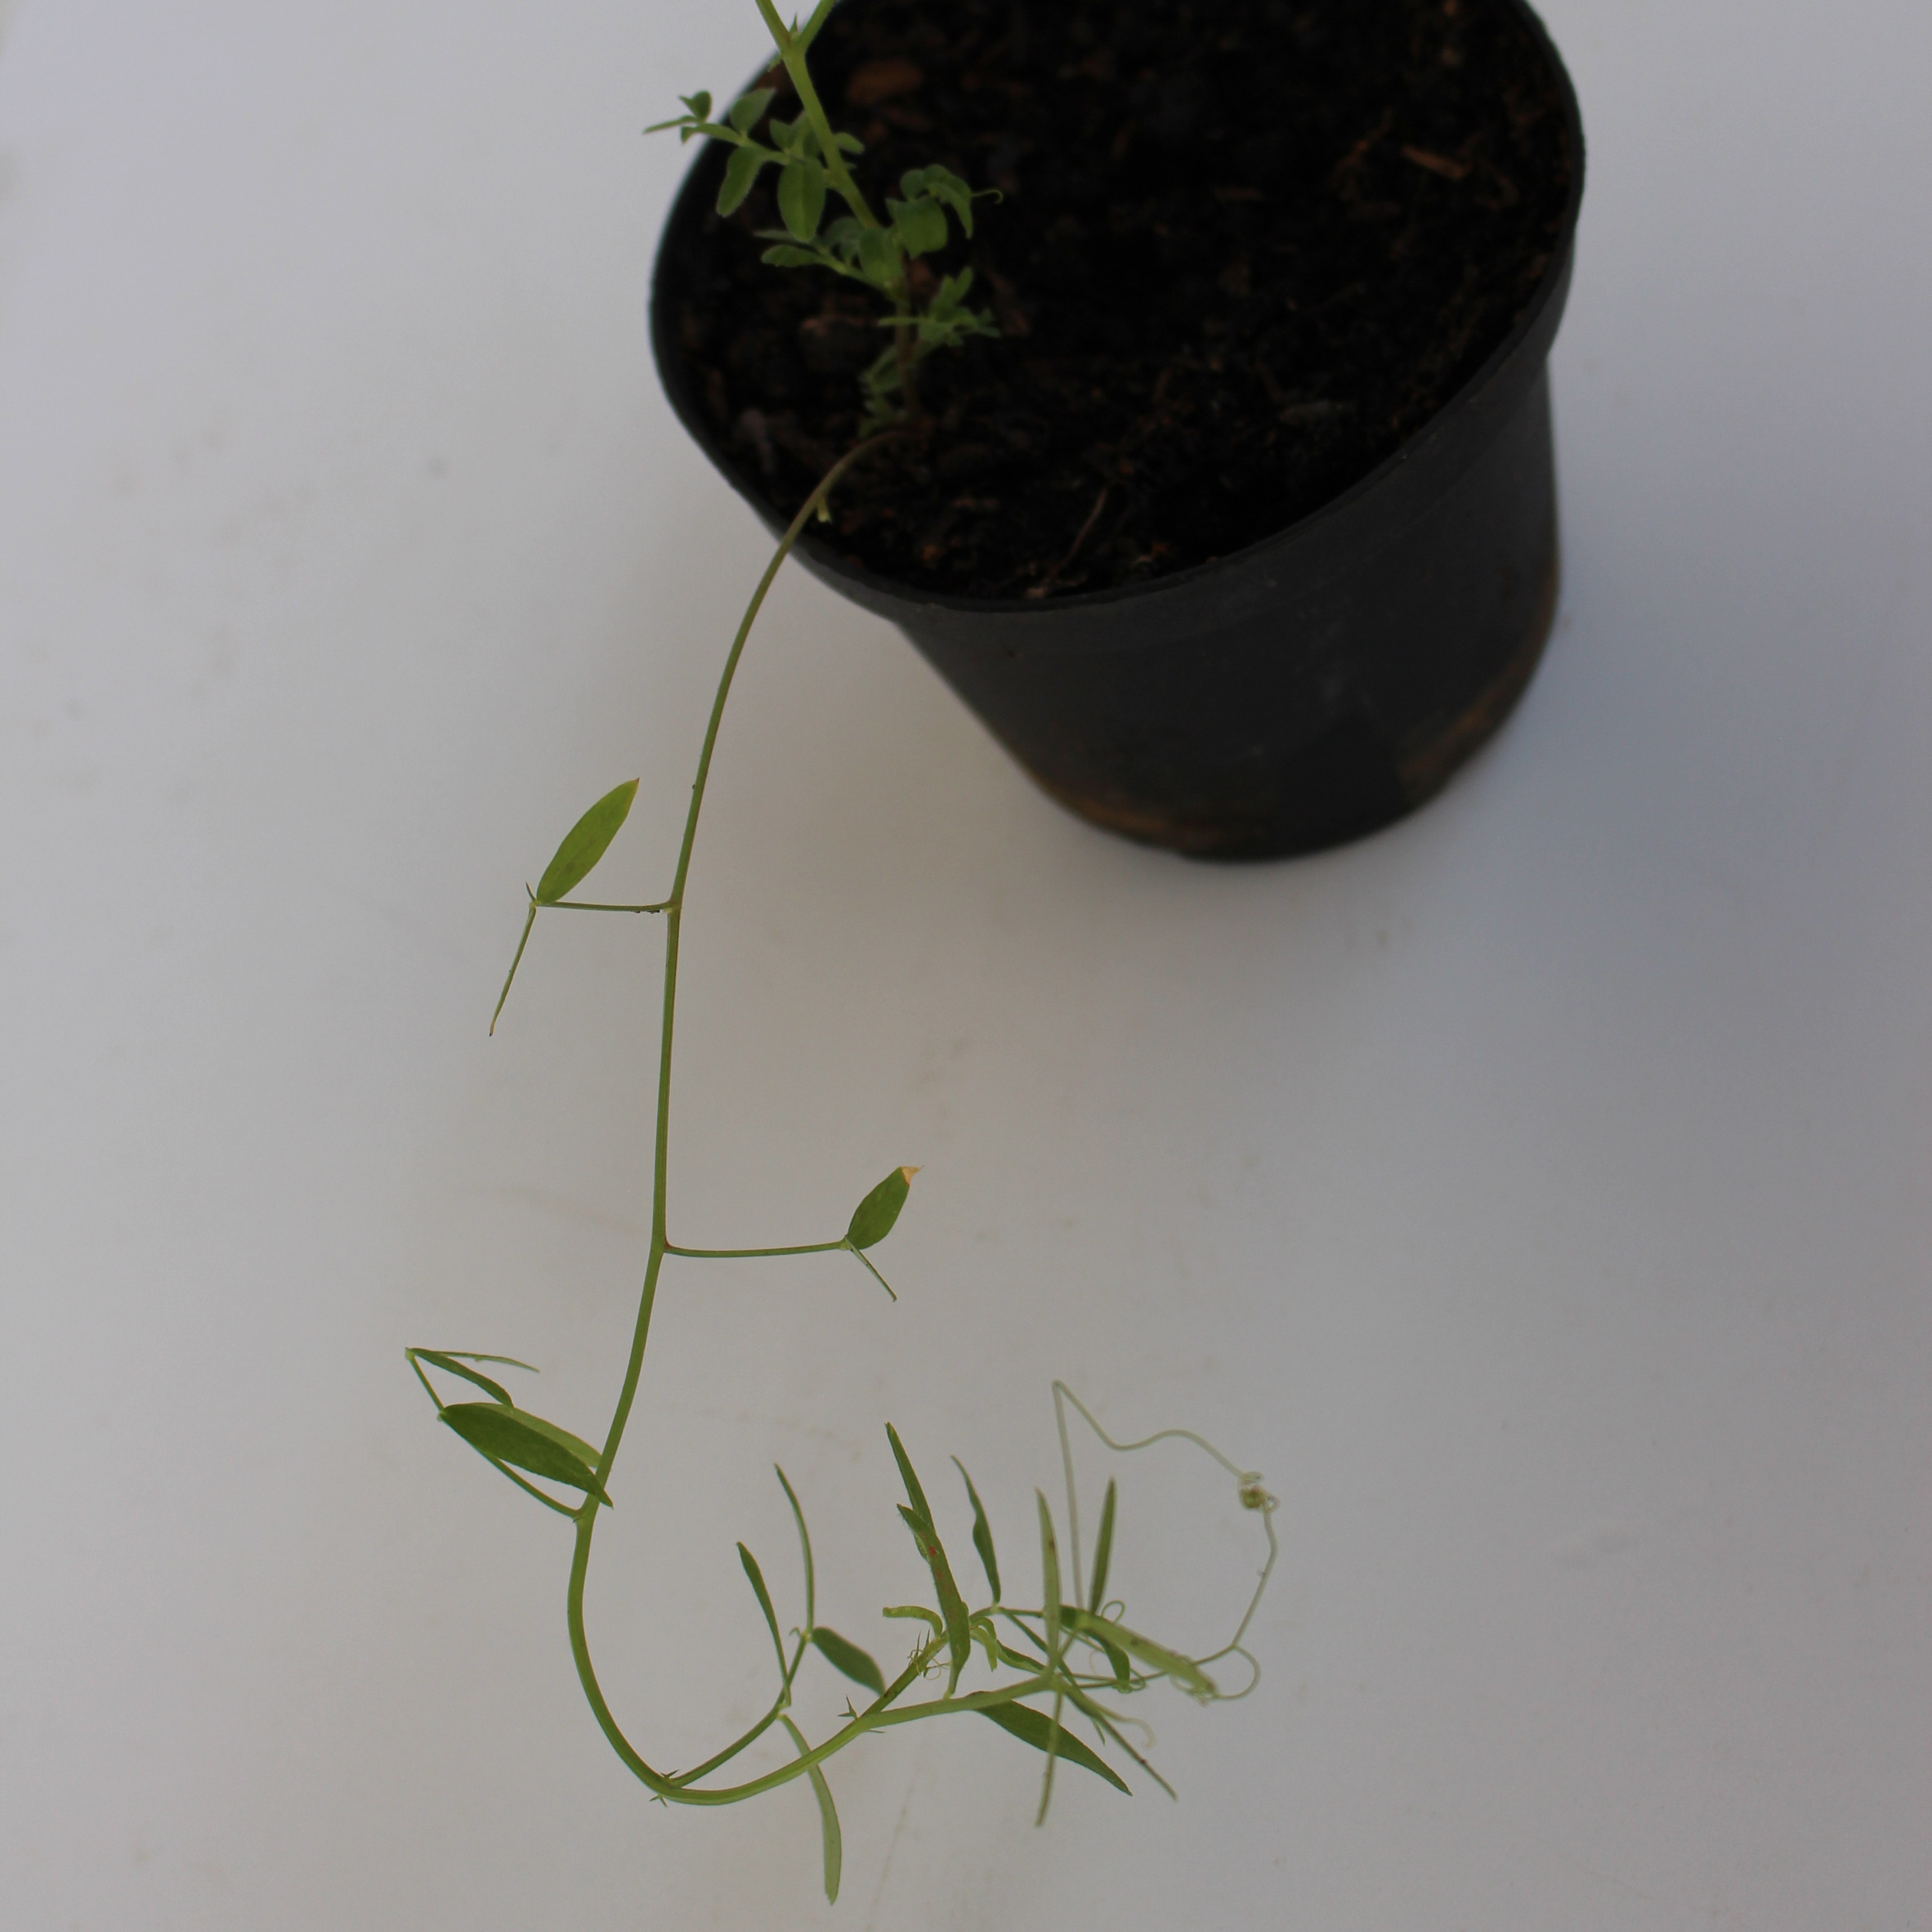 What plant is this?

Vicia sativa
